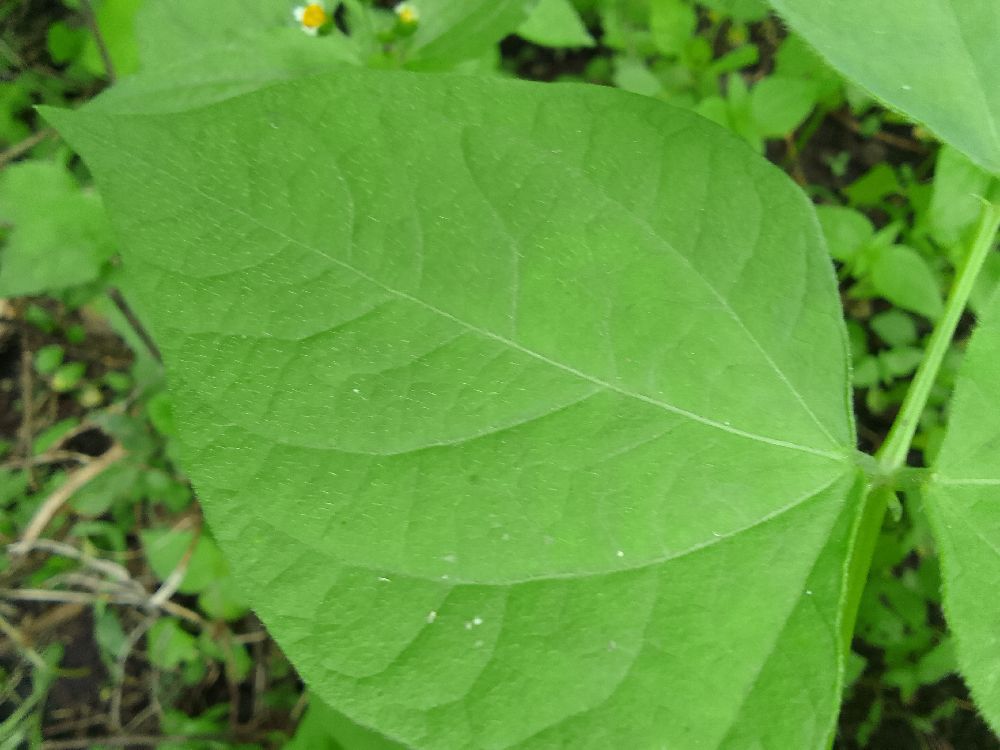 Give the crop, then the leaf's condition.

common bean, healthy
